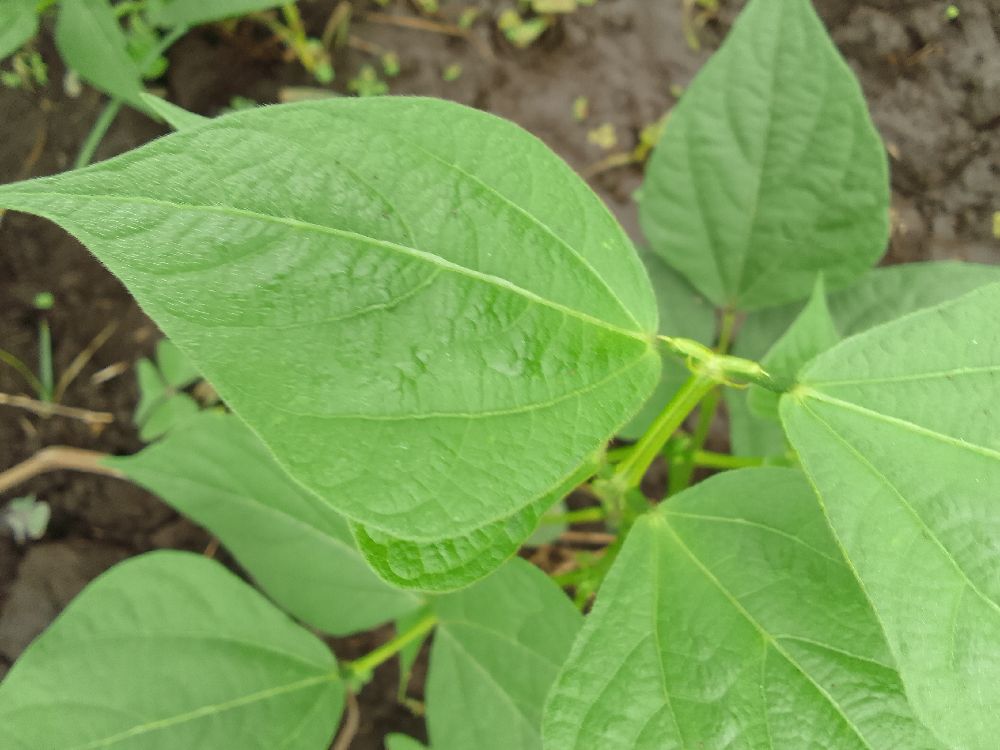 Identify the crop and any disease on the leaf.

common bean, healthy
